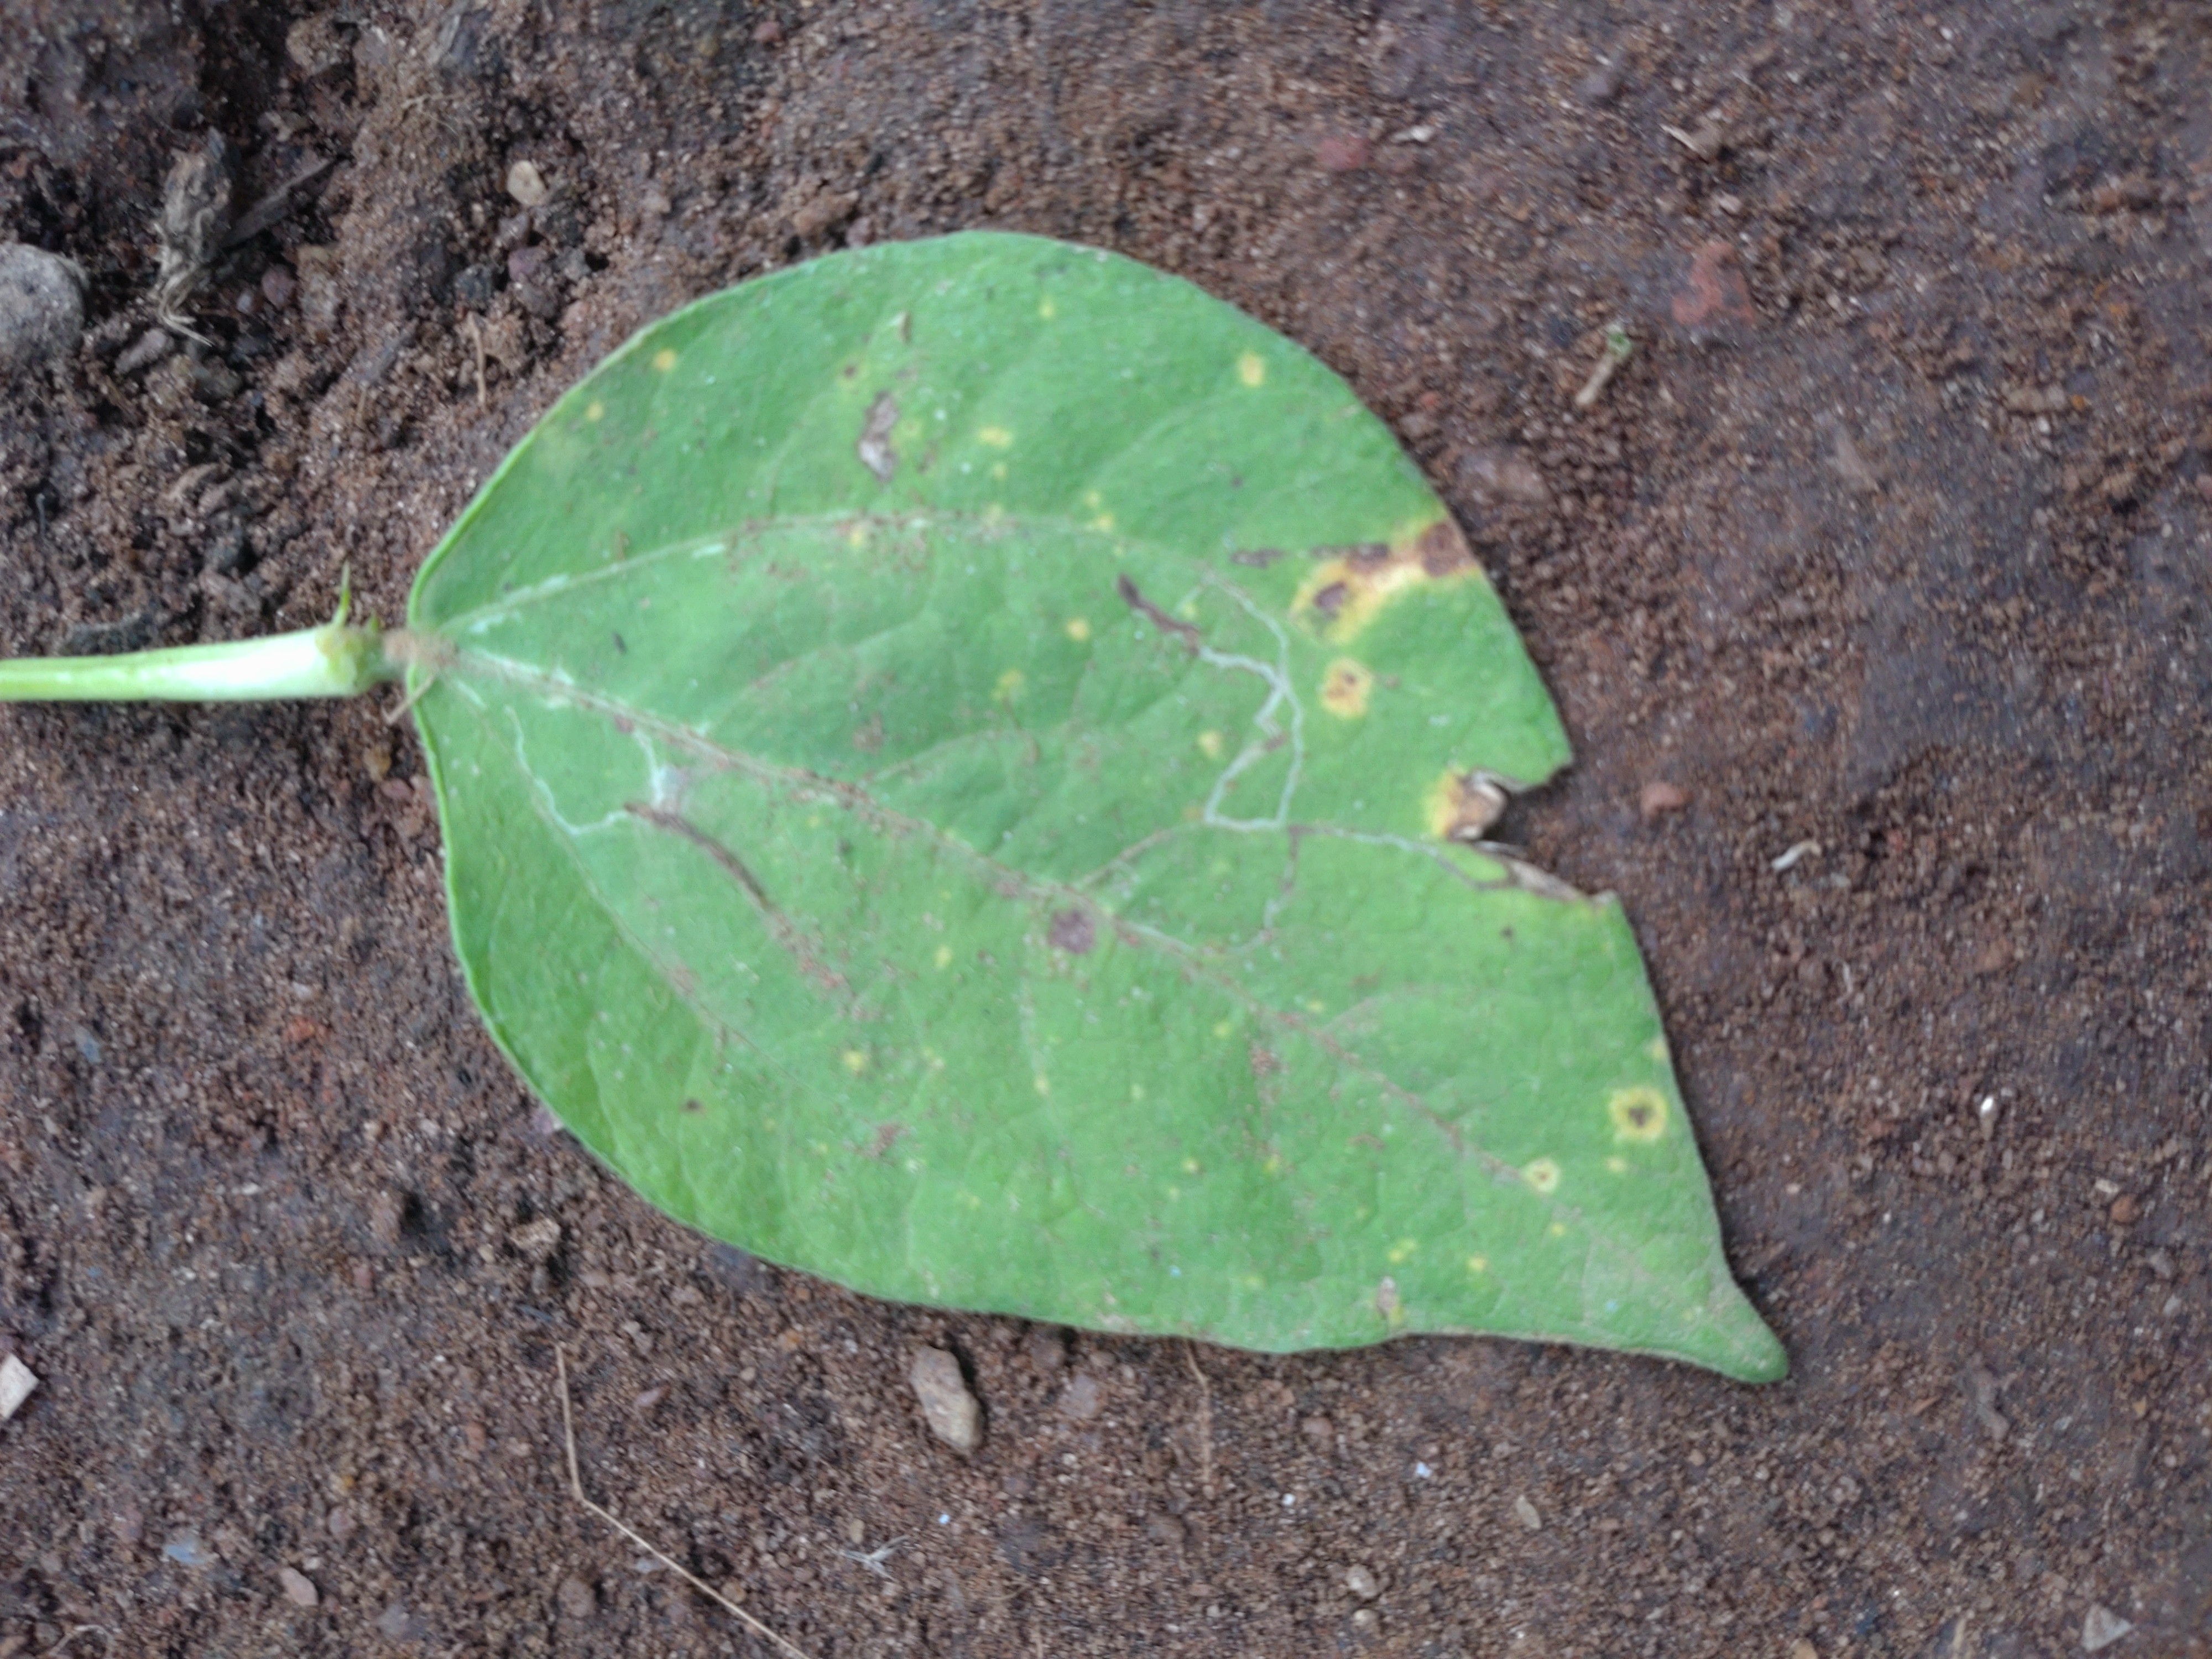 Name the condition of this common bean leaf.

anthracnose
